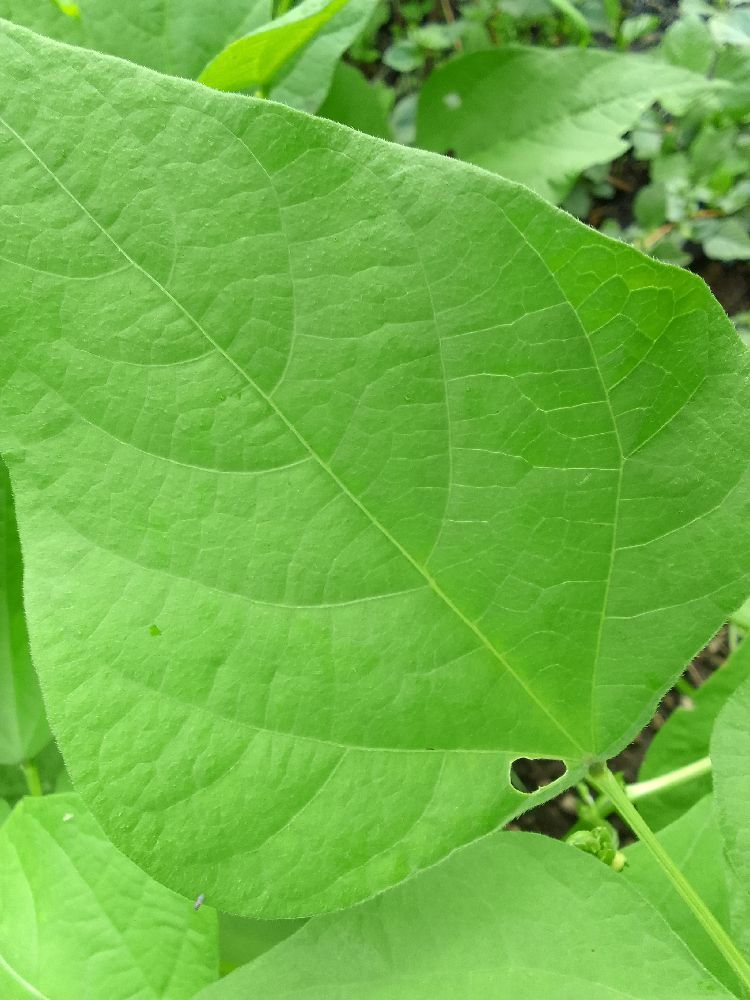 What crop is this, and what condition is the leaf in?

common bean, healthy
